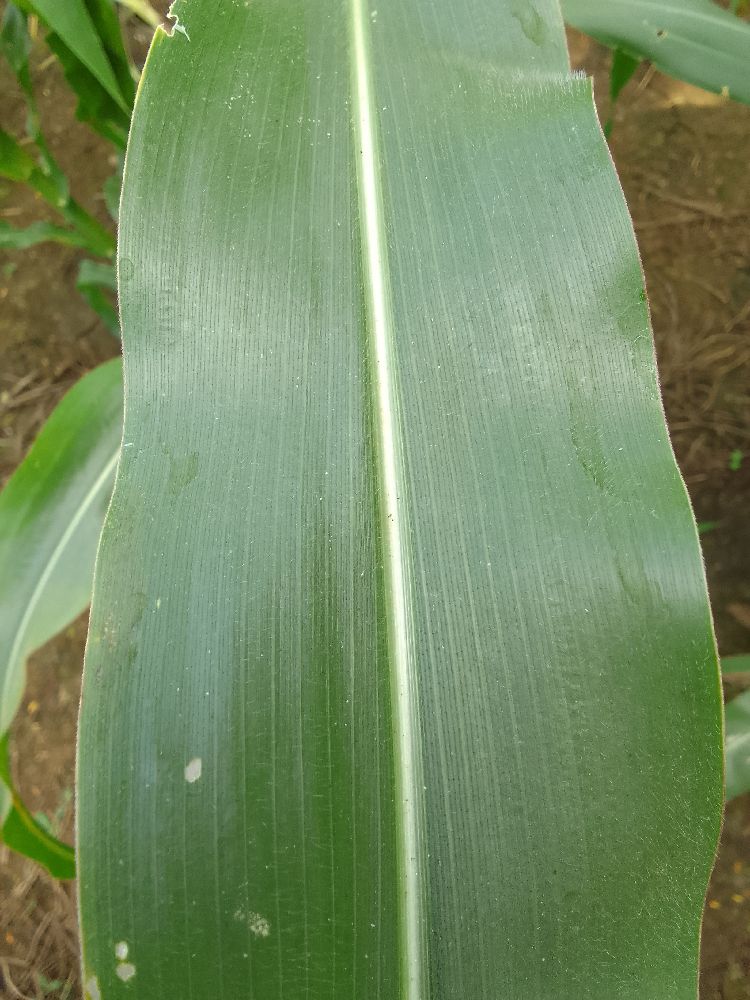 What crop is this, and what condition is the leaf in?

maize, healthy
